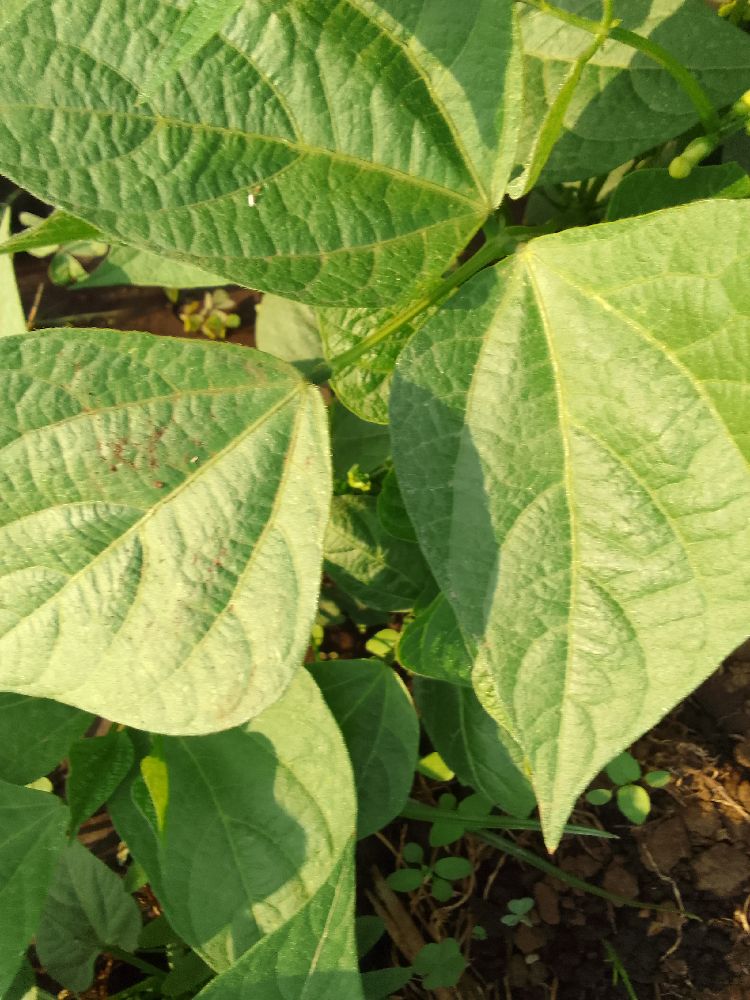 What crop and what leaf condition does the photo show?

common bean, healthy
